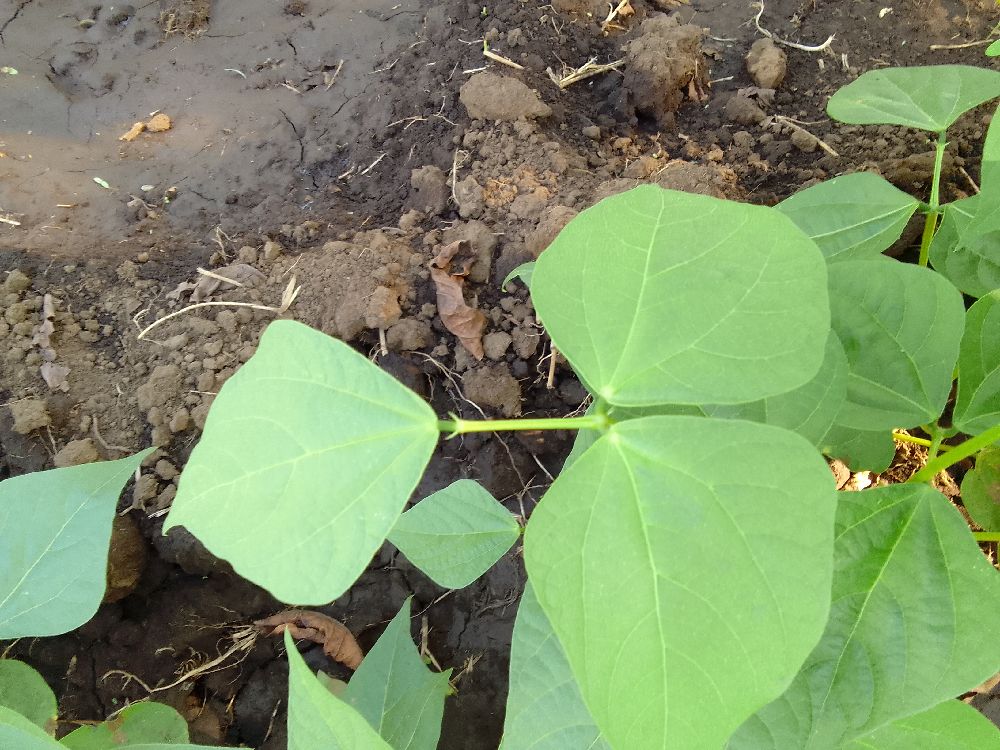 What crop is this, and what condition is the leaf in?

common bean, healthy
